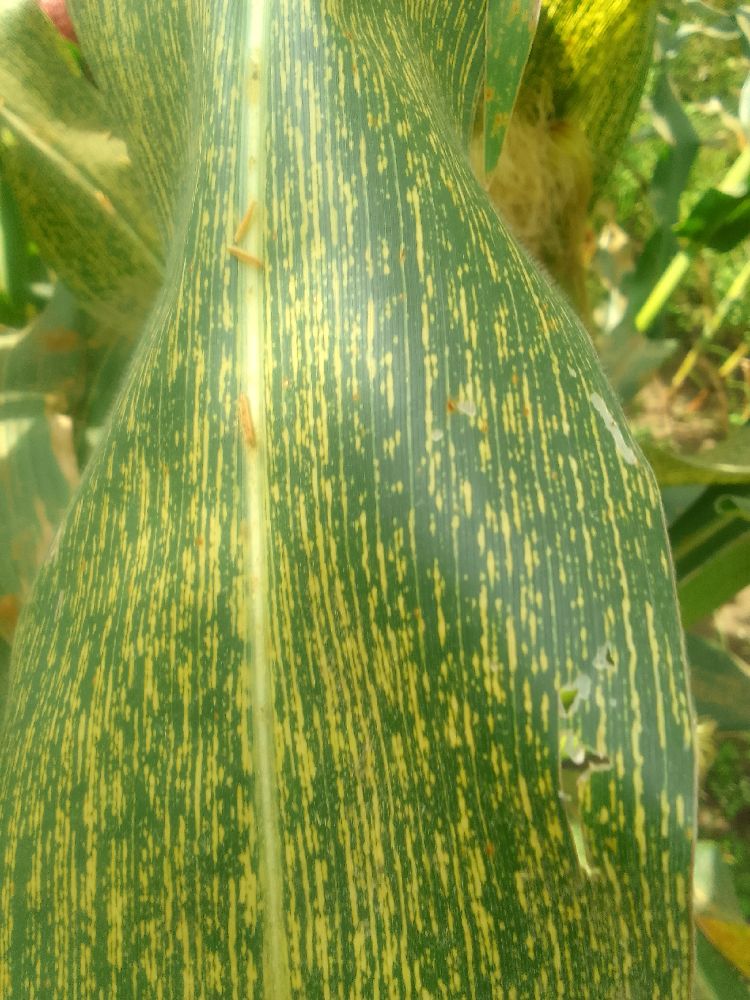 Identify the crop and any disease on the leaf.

maize, maize streak virus
